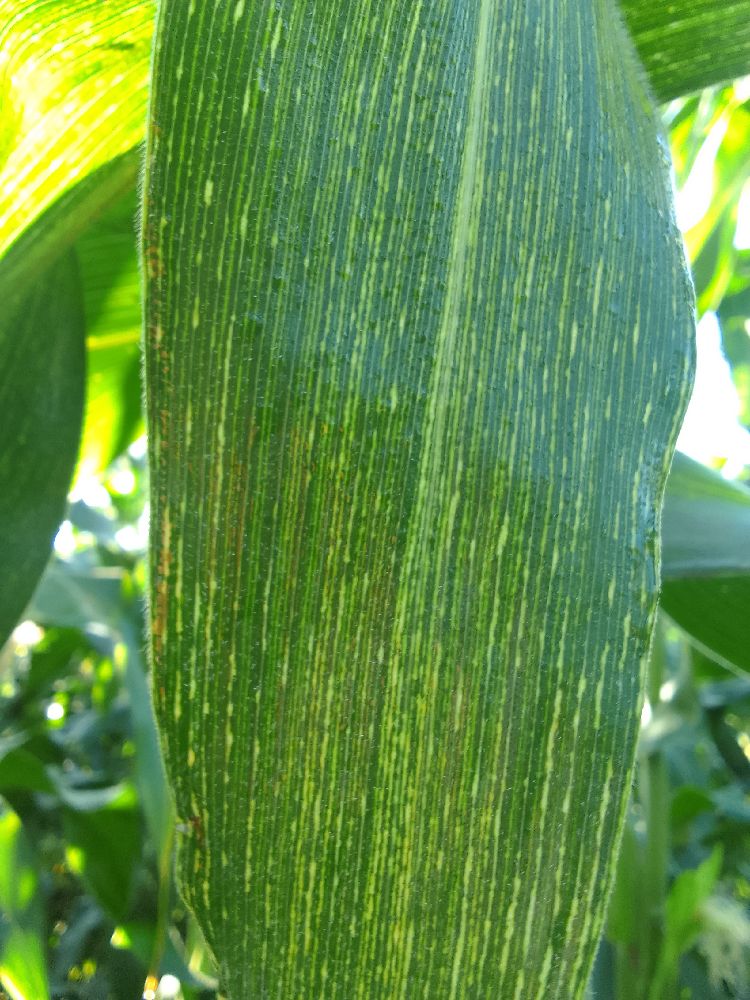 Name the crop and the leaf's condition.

maize, maize streak virus
